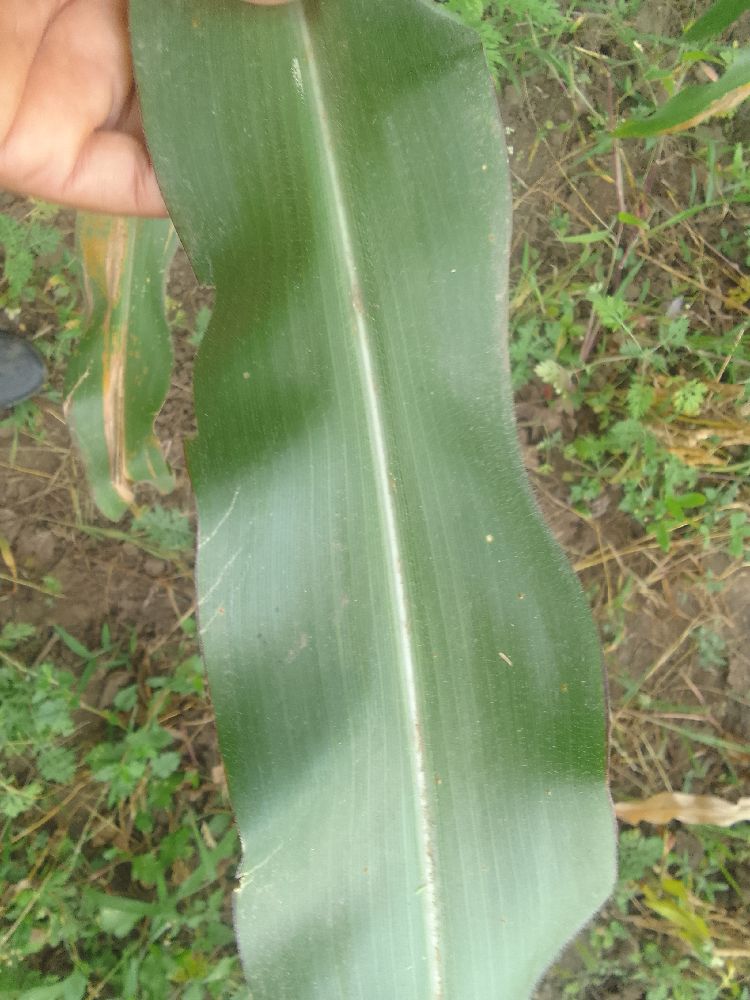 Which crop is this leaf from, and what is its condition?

maize, healthy
